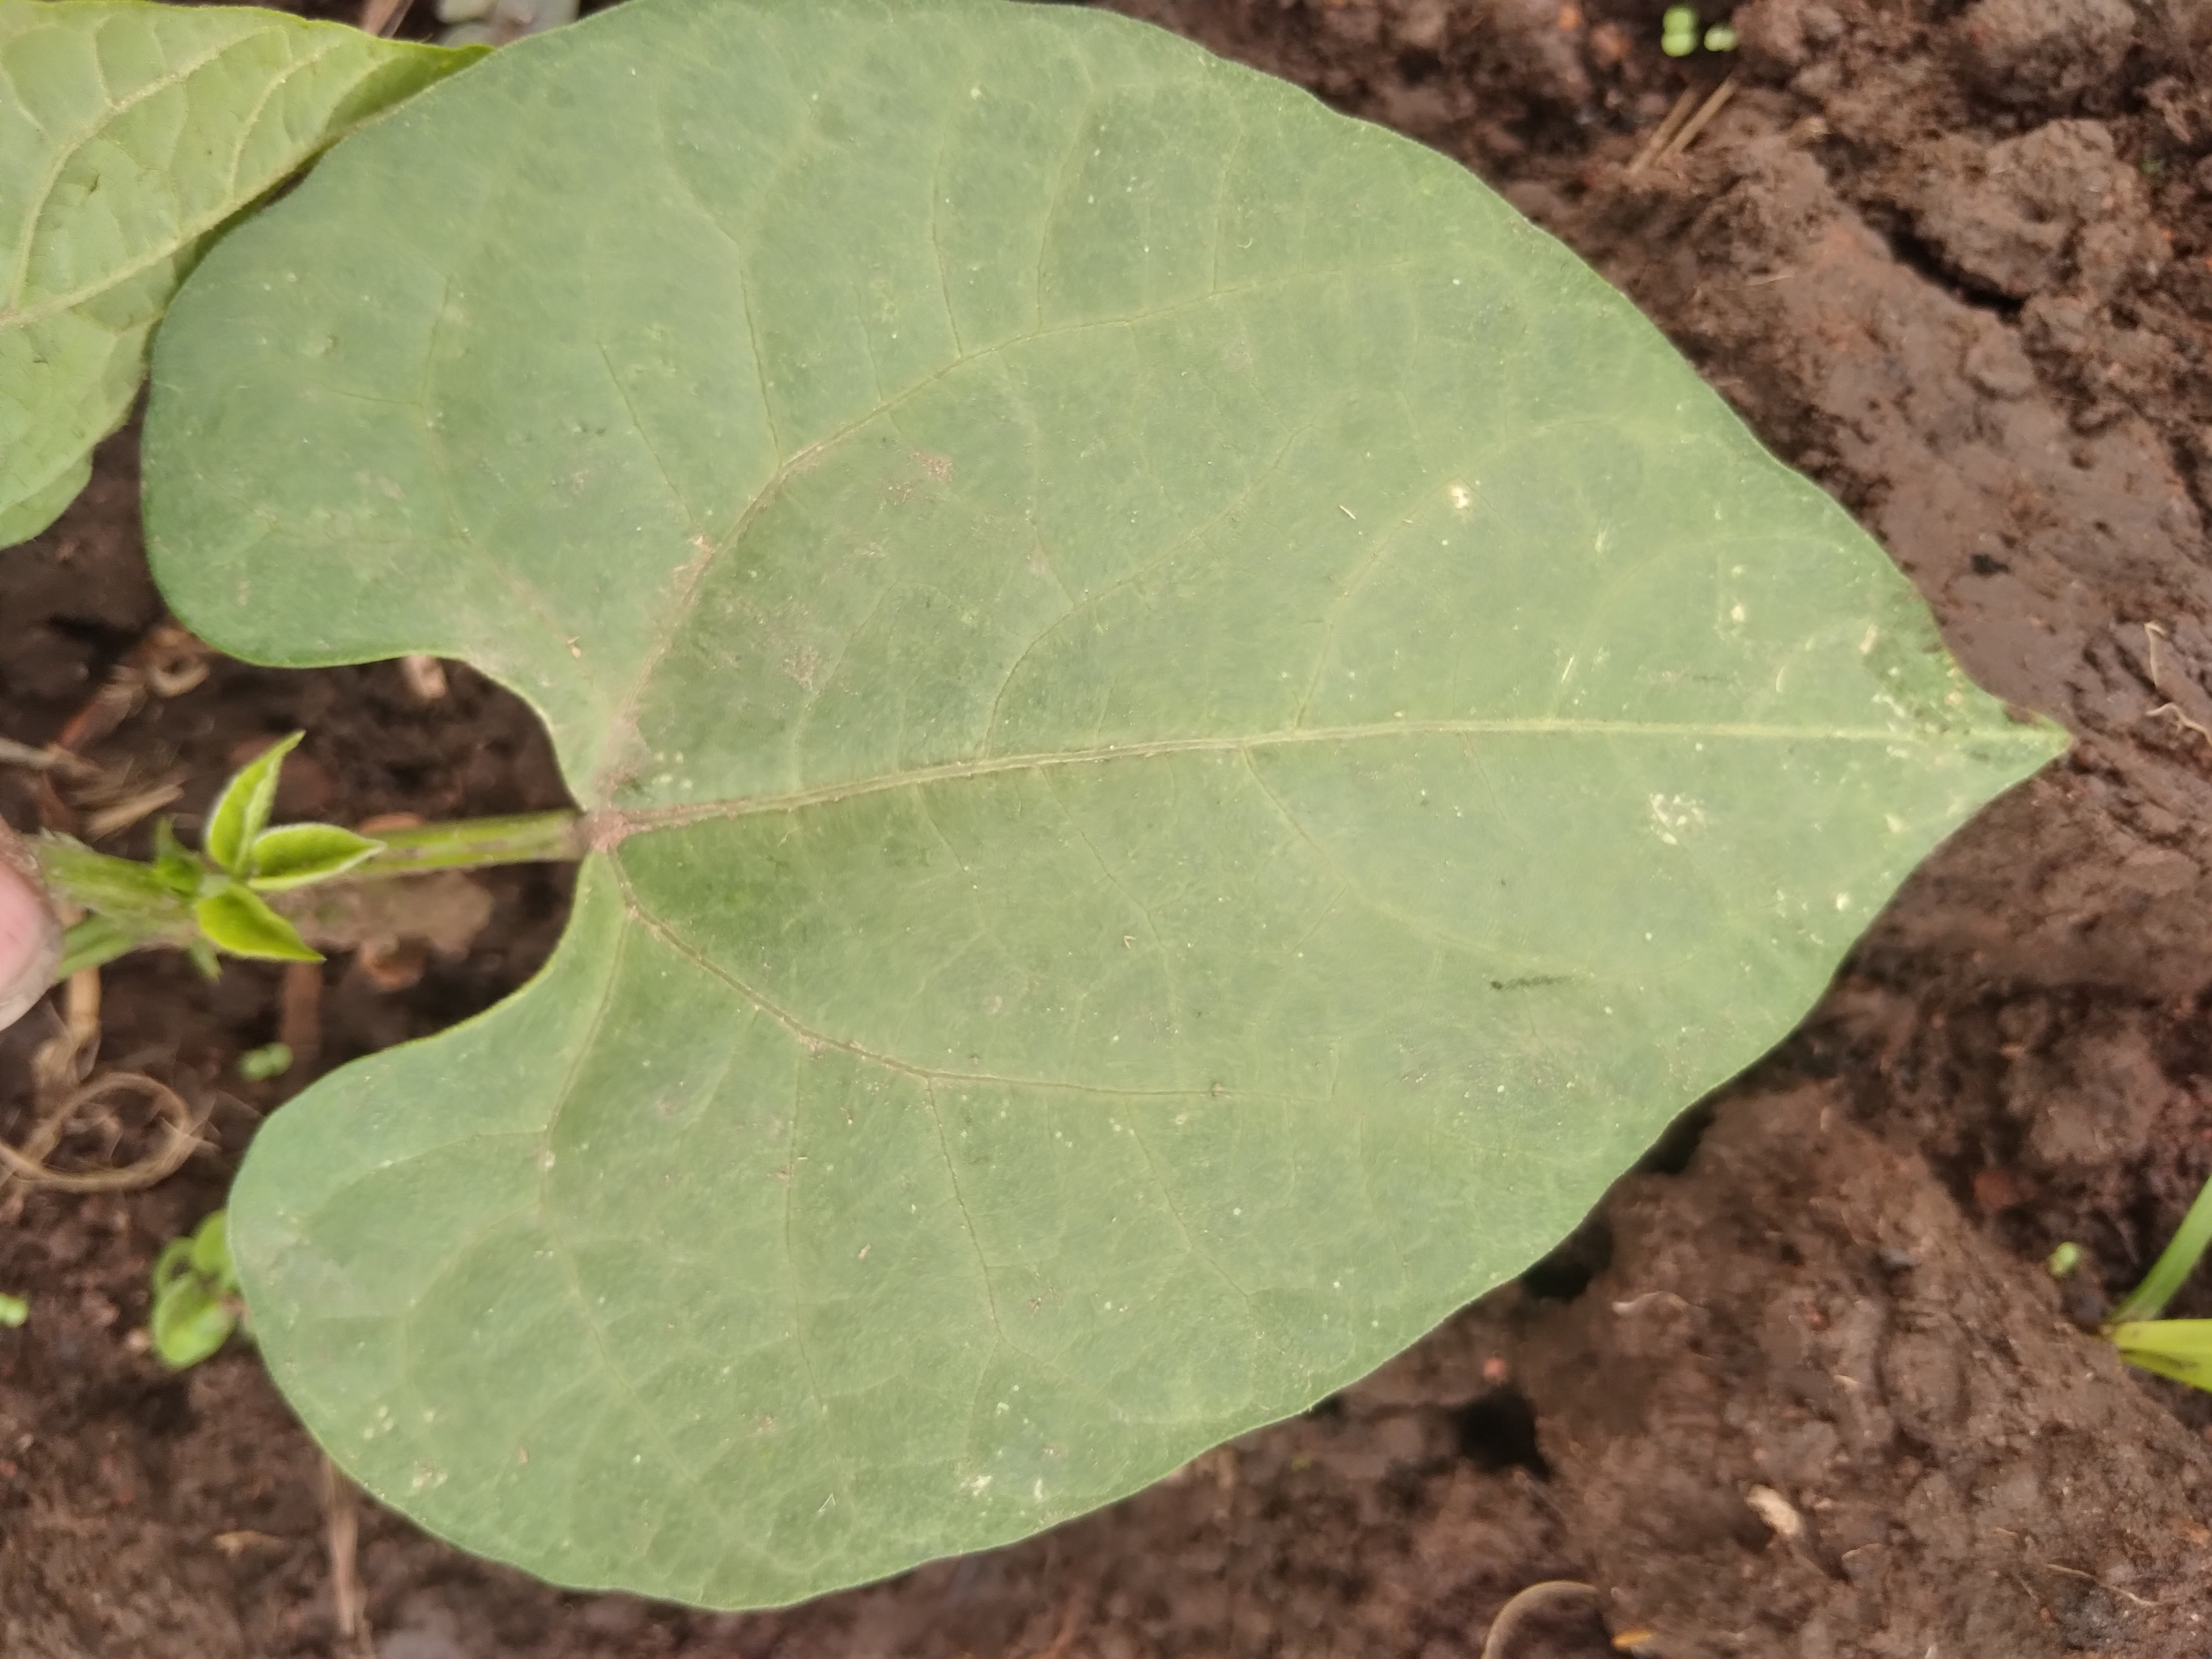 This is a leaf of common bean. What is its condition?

healthy
